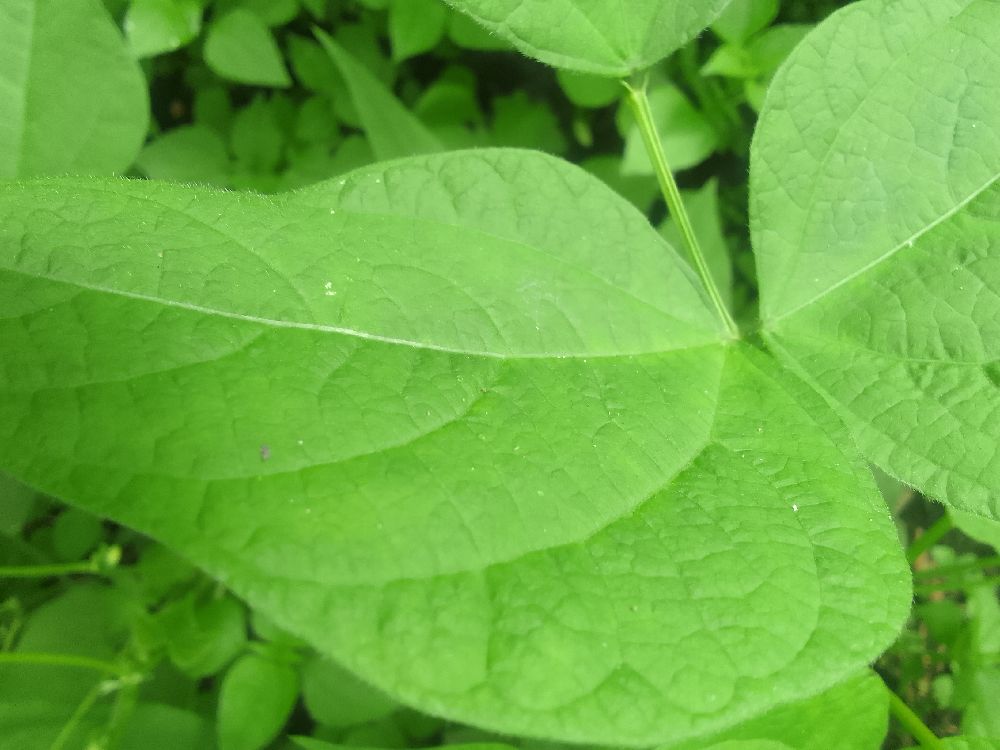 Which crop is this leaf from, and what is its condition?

common bean, healthy
